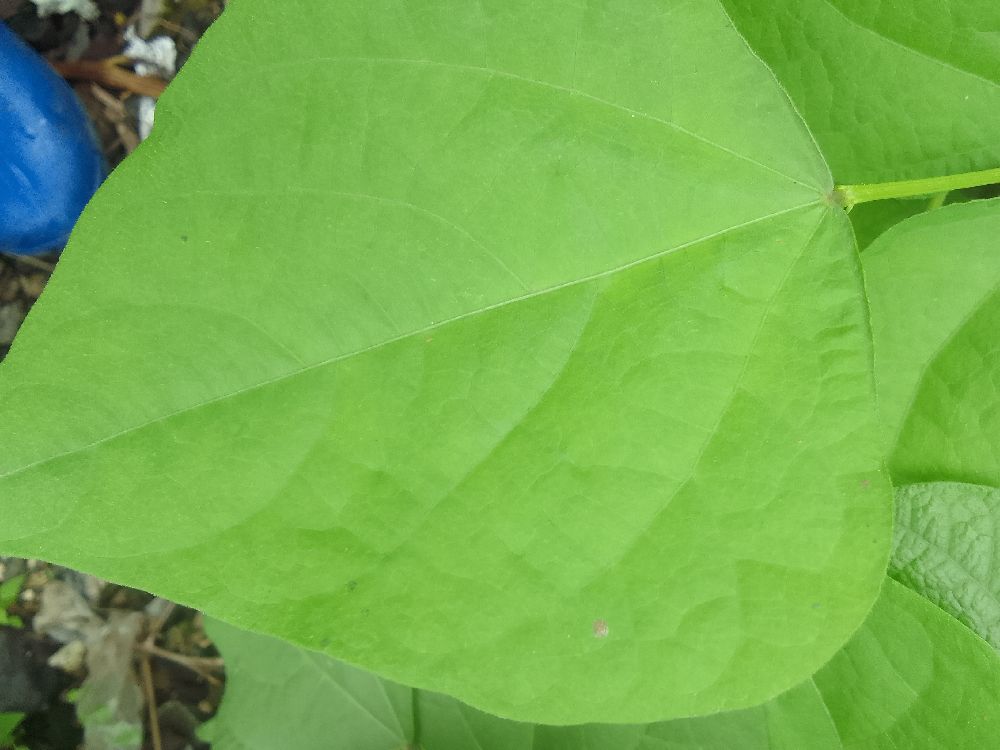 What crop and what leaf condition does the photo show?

common bean, healthy
